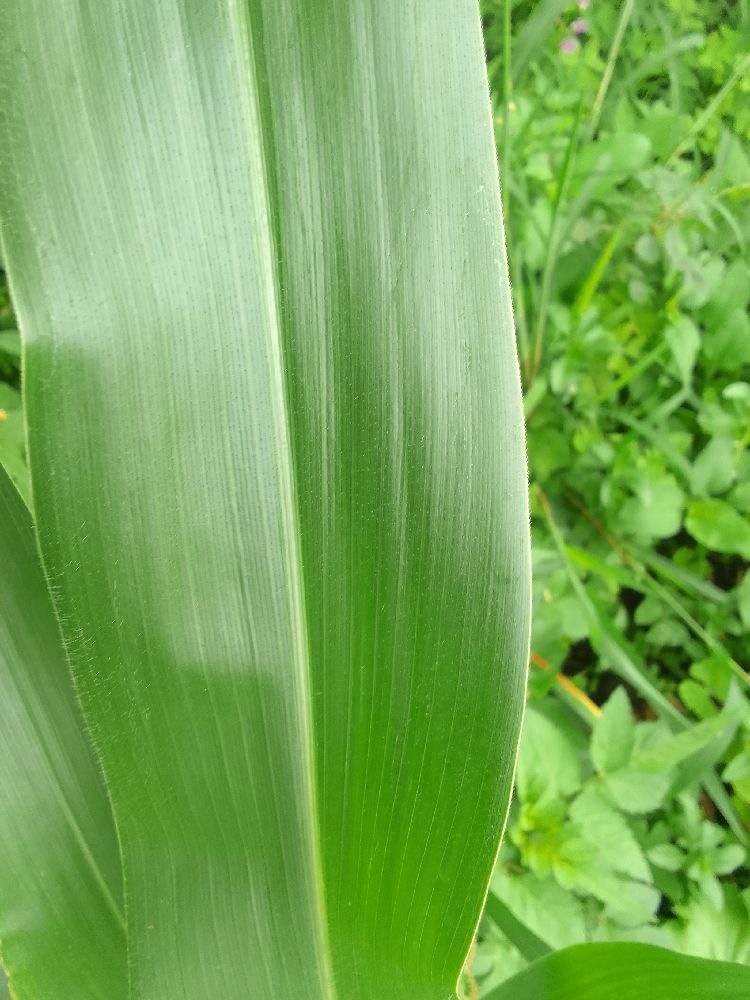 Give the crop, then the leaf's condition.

maize, healthy
